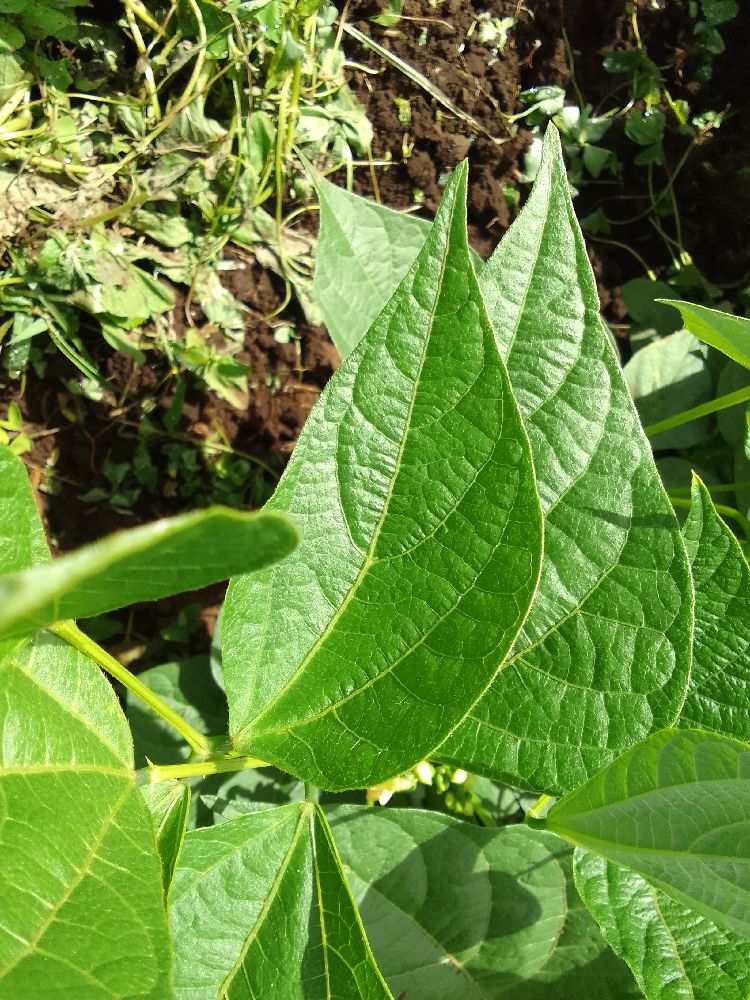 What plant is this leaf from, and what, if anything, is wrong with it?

common bean, healthy
